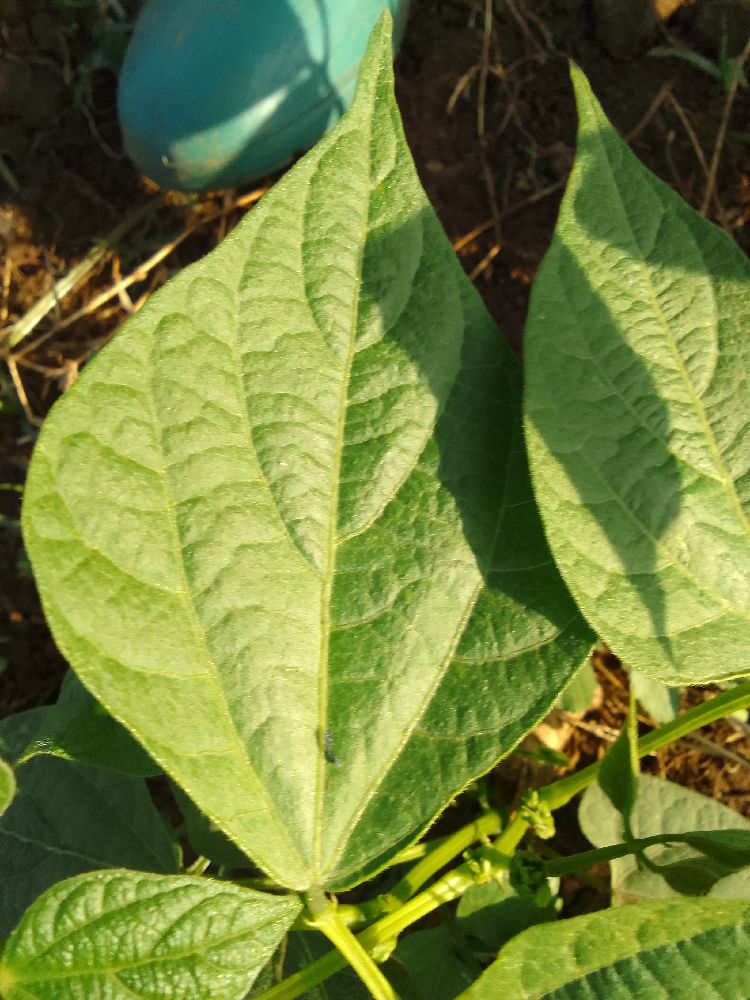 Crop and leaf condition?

common bean, healthy
